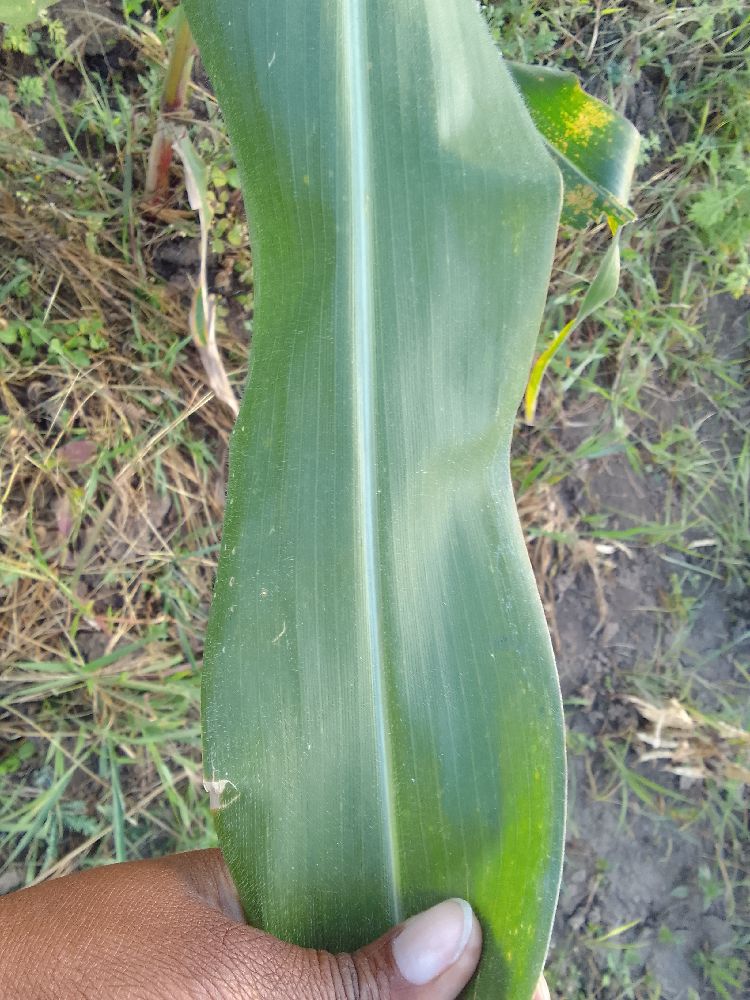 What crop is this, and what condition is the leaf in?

maize, healthy
